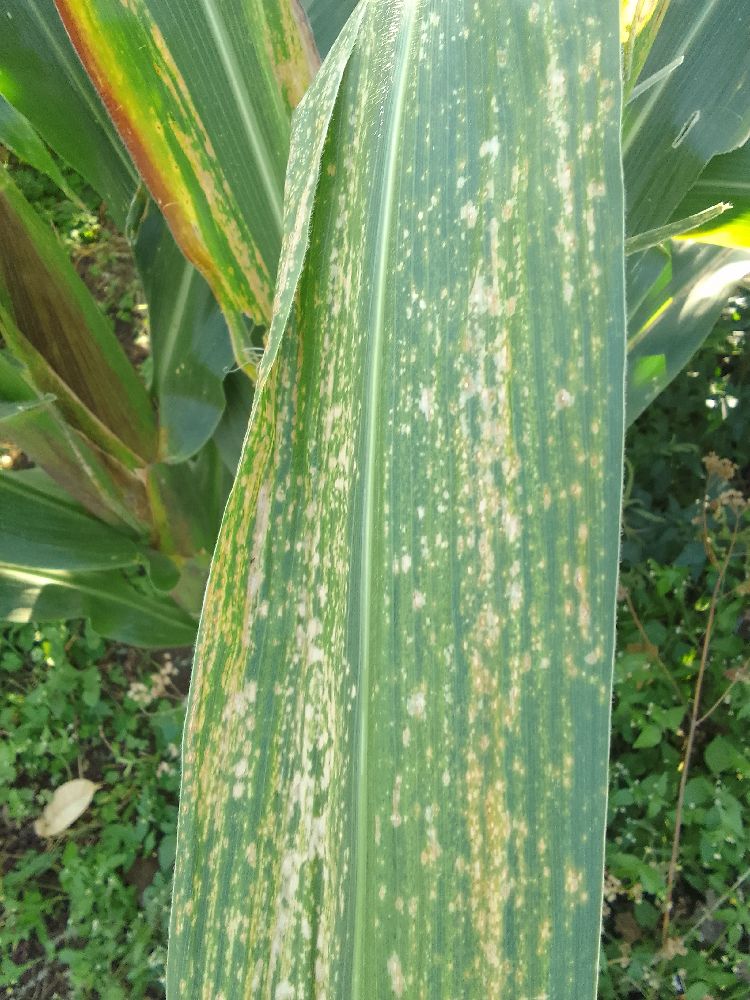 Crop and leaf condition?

maize, maize lethal necrosis
